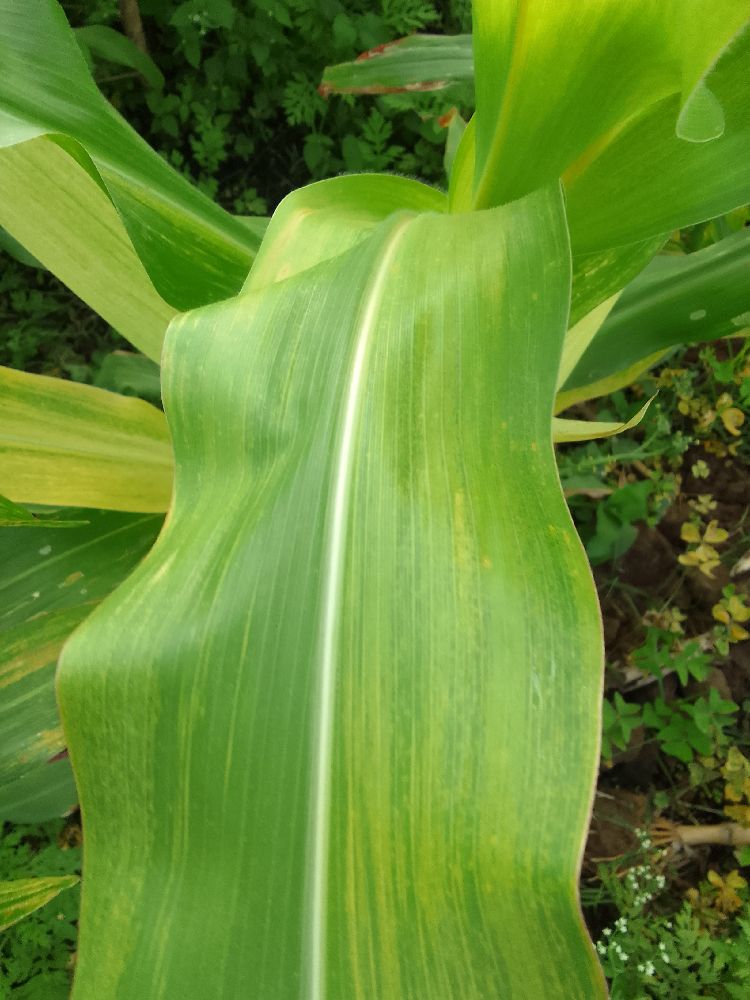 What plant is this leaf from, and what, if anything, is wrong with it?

maize, maize lethal necrosis
